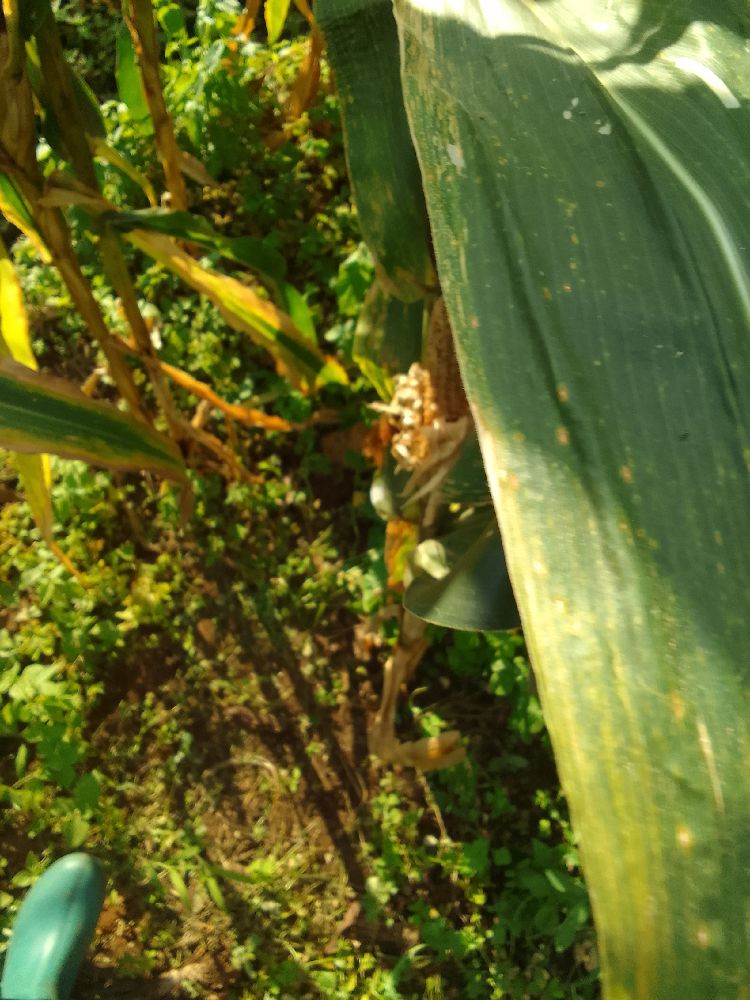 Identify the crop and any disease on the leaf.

maize, maize lethal necrosis
